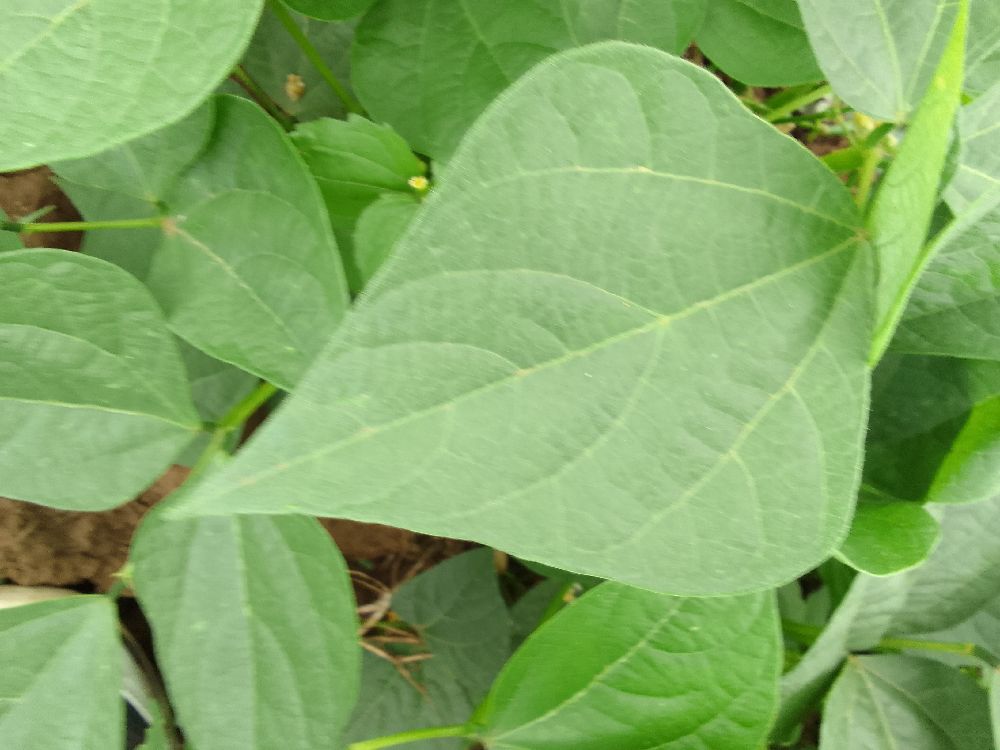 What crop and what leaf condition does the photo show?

common bean, healthy
